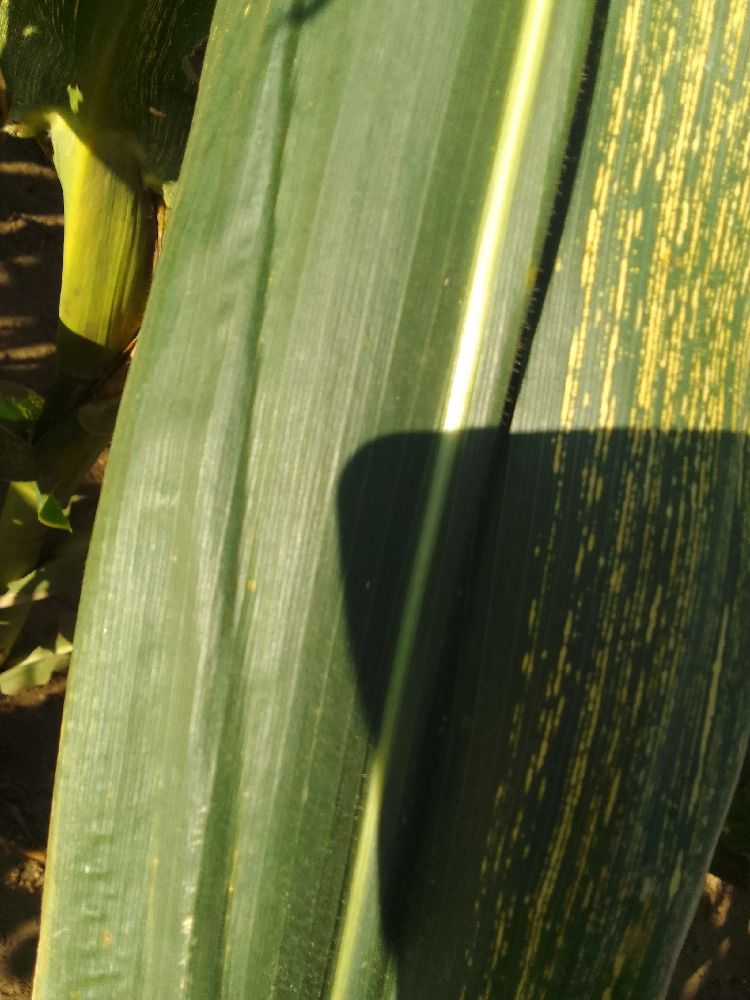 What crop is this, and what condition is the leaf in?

maize, maize streak virus
